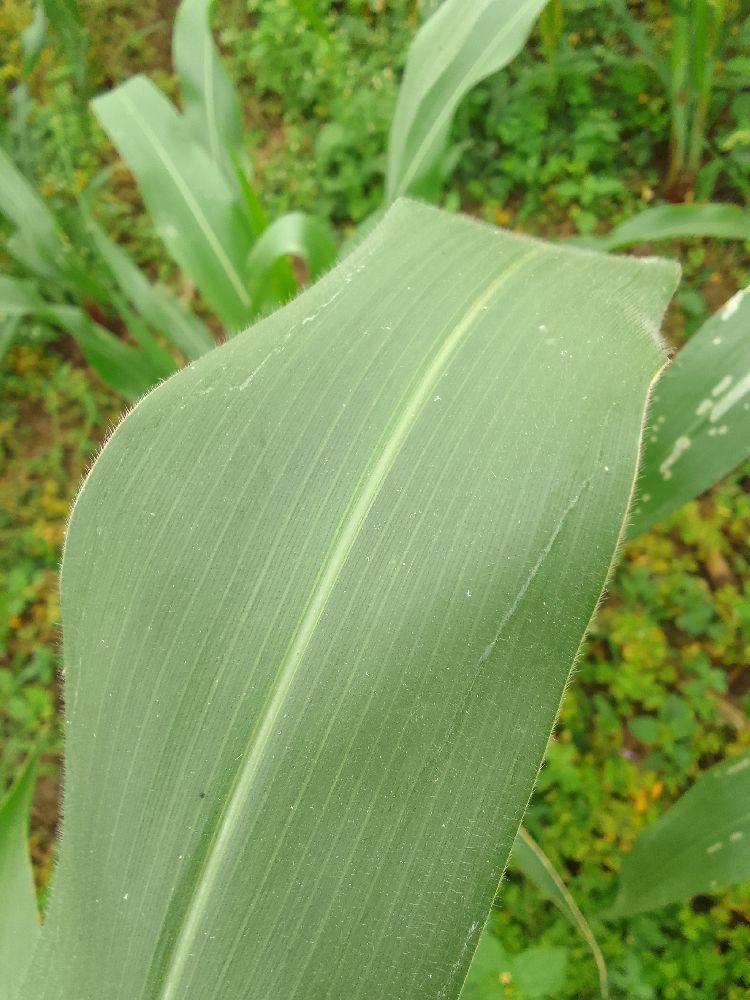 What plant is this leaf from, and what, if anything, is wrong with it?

maize, healthy
